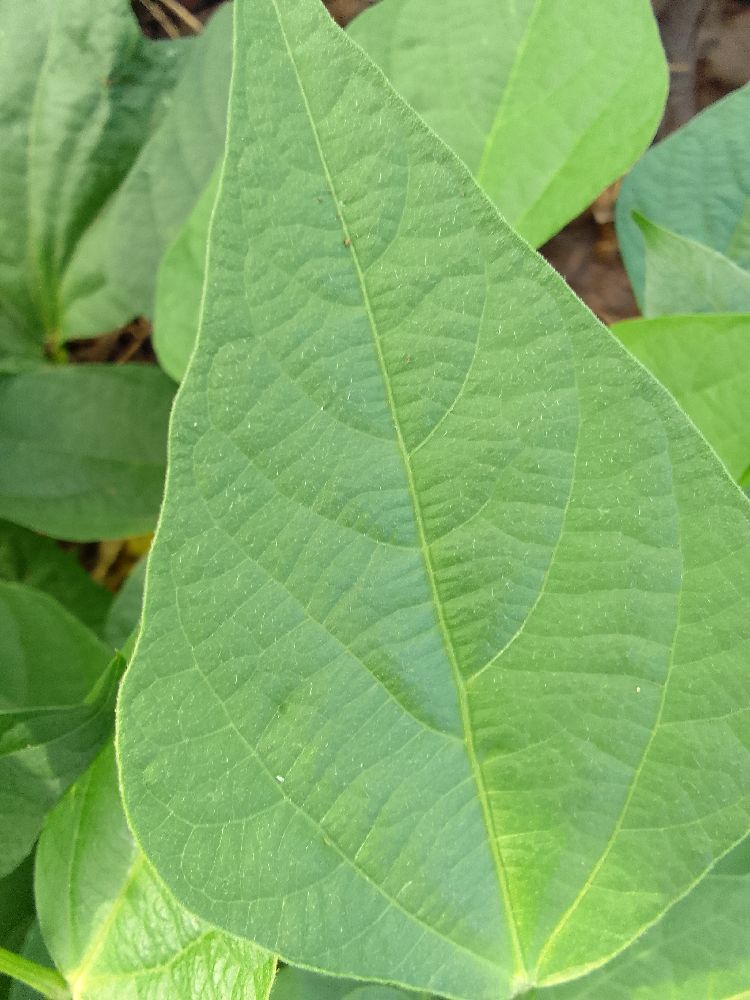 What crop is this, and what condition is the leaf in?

common bean, healthy
